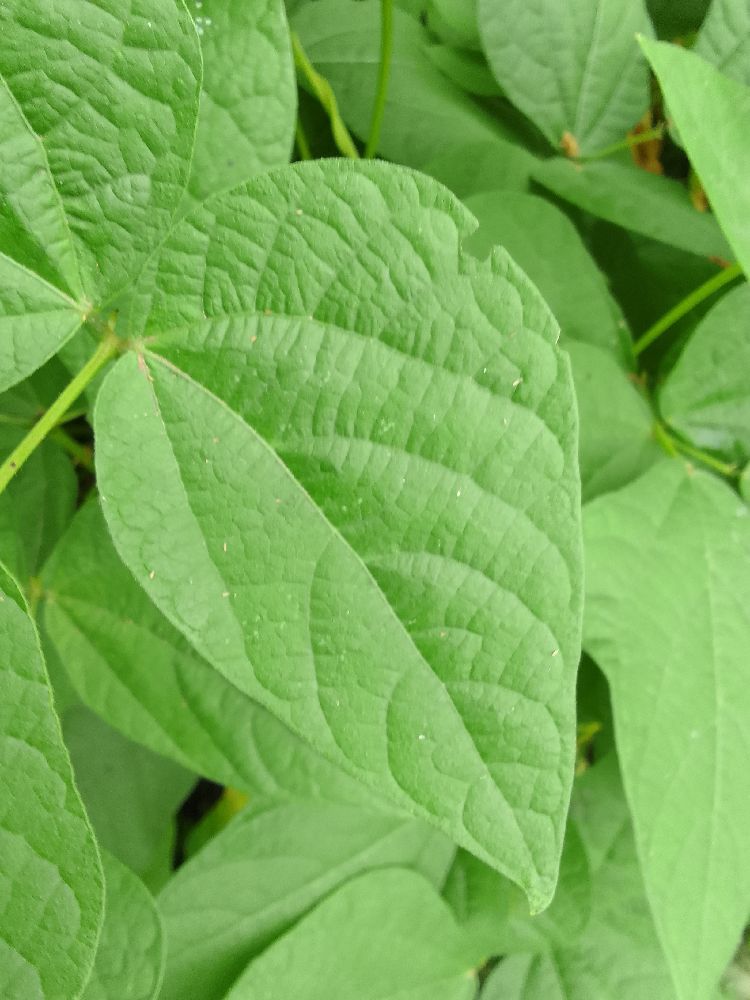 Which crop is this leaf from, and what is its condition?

common bean, healthy
